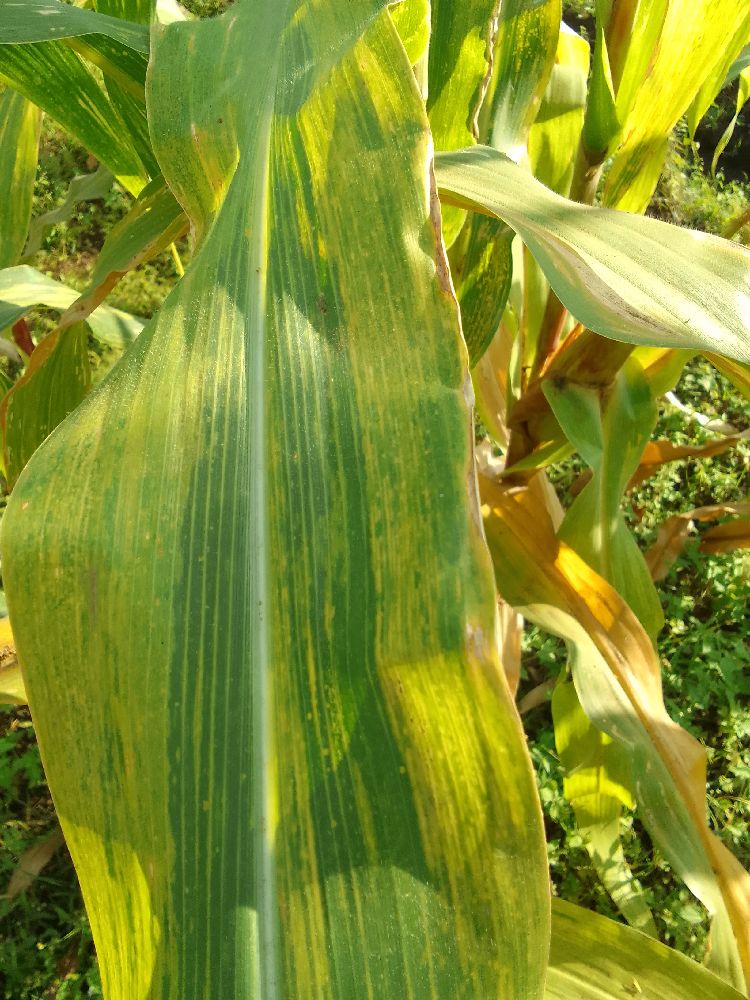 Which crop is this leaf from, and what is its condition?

maize, maize lethal necrosis
